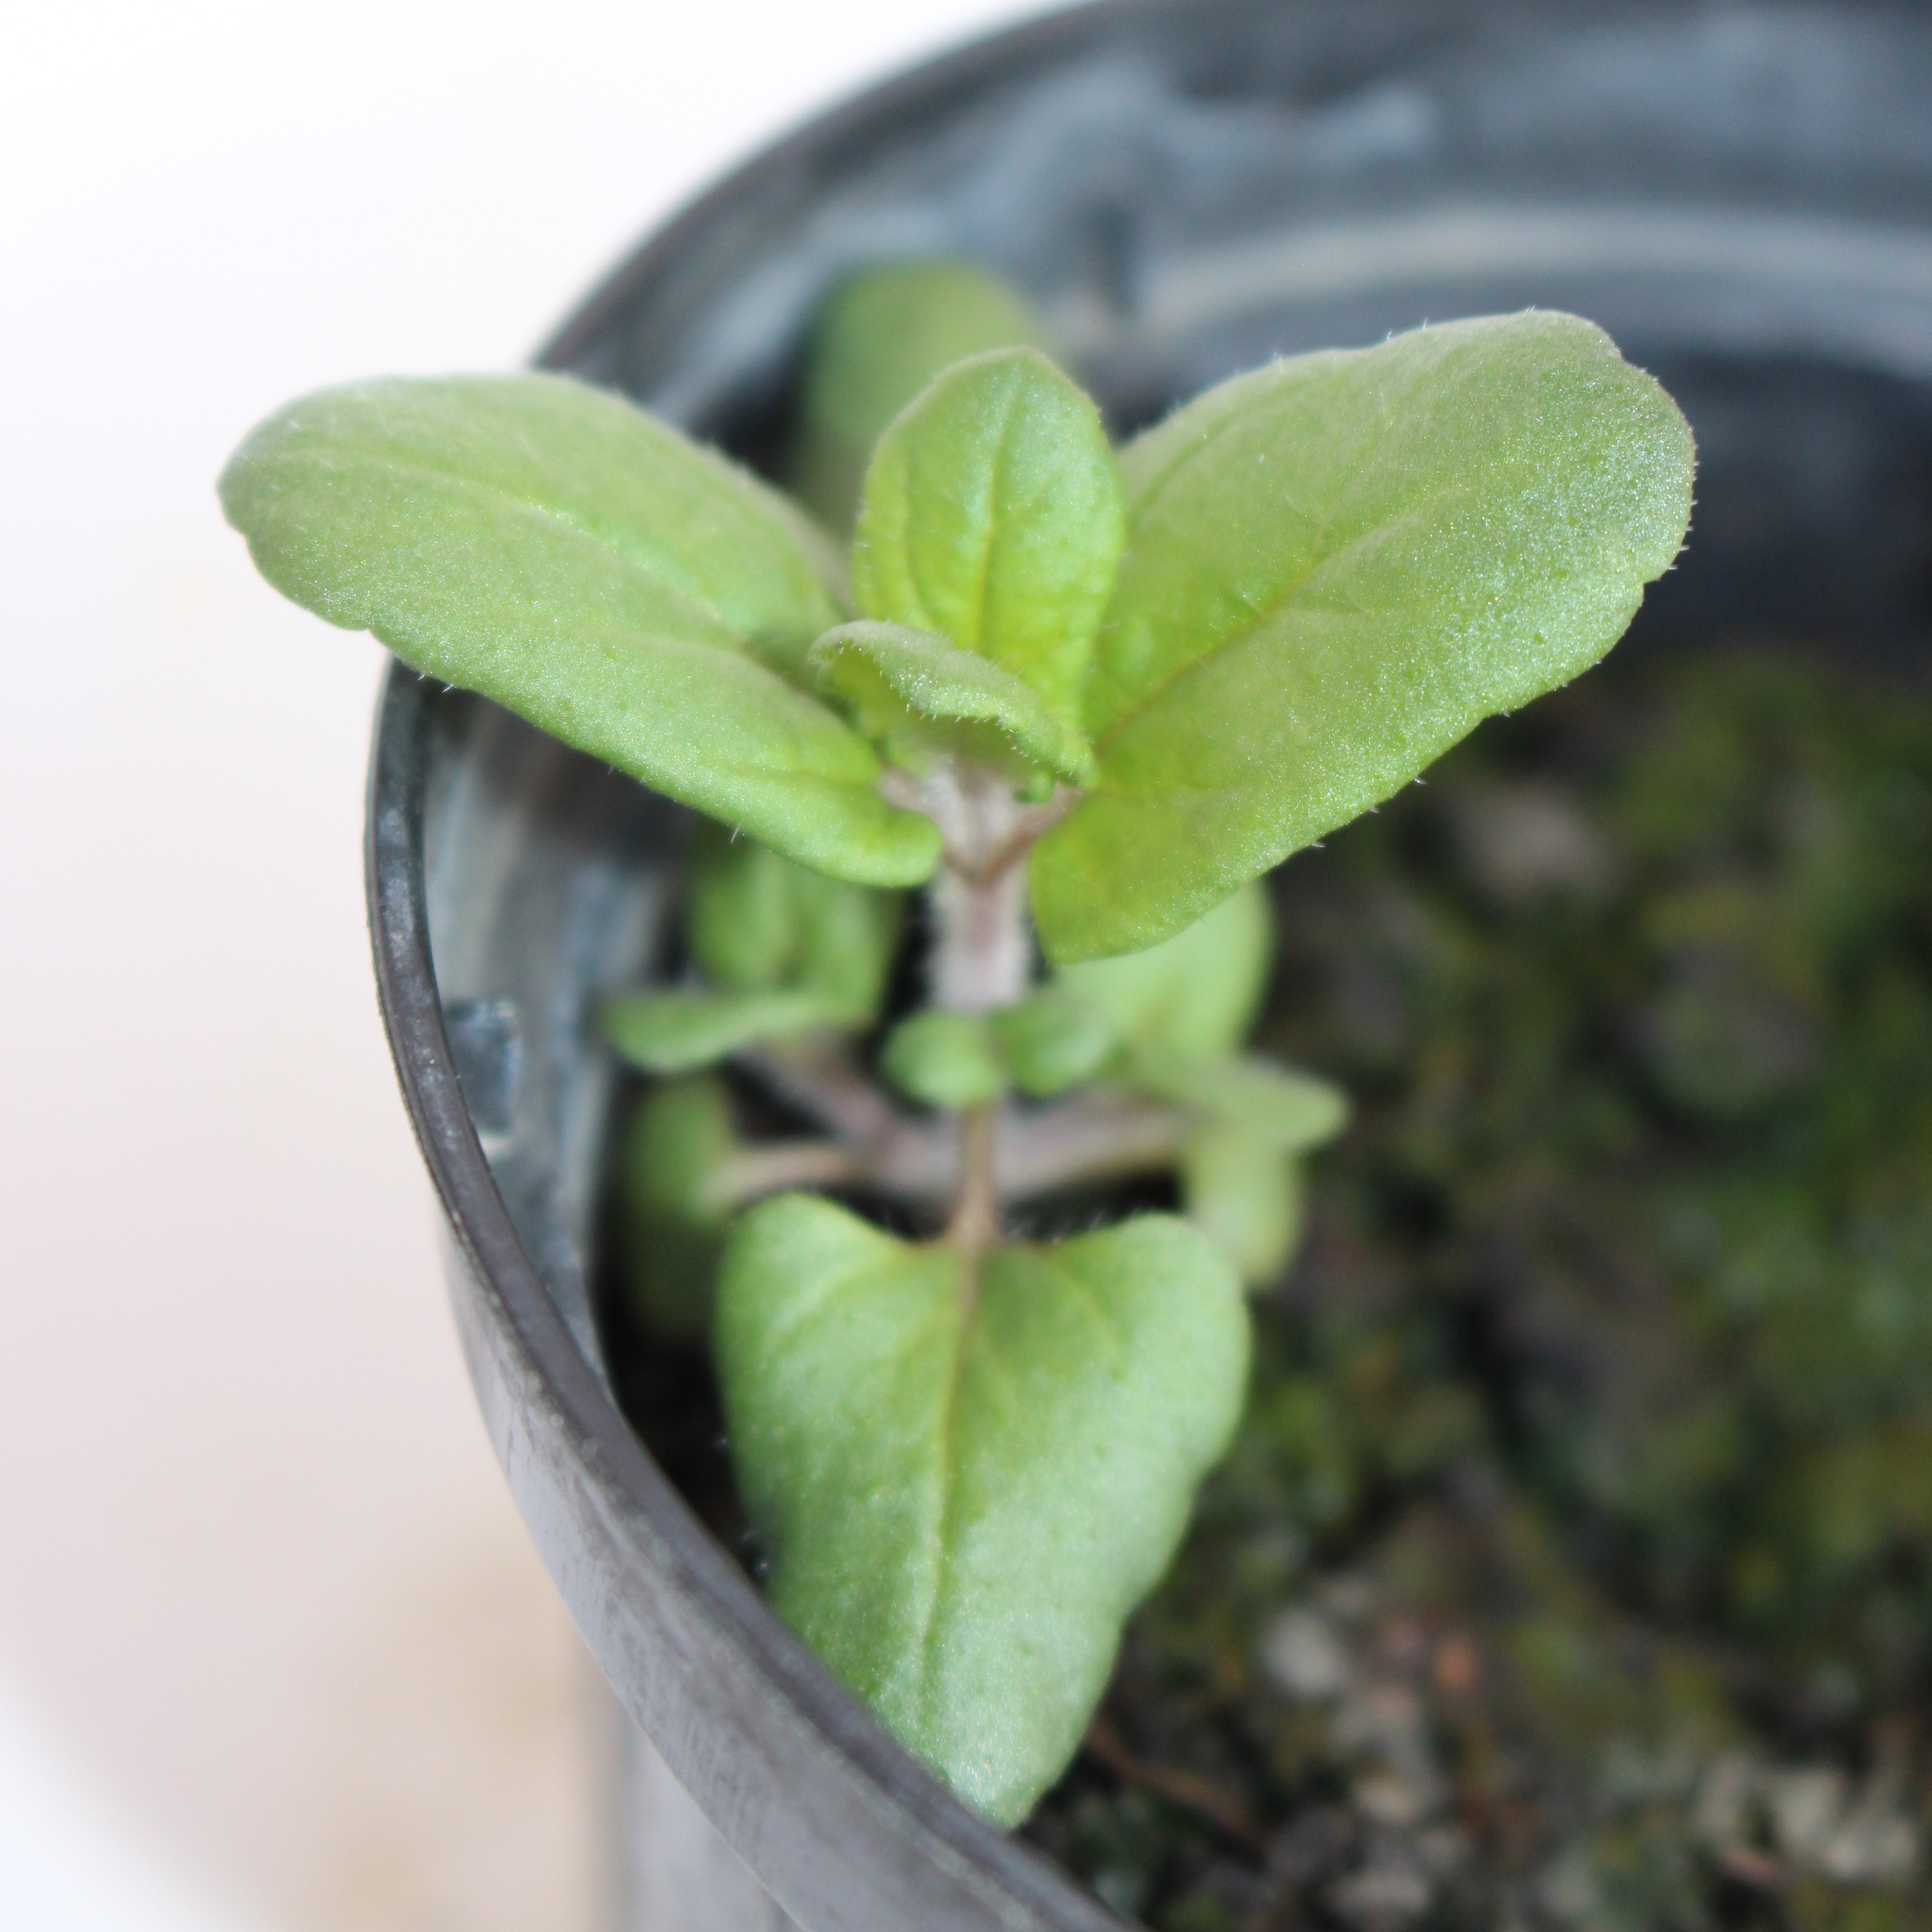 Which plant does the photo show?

Veronica persica
